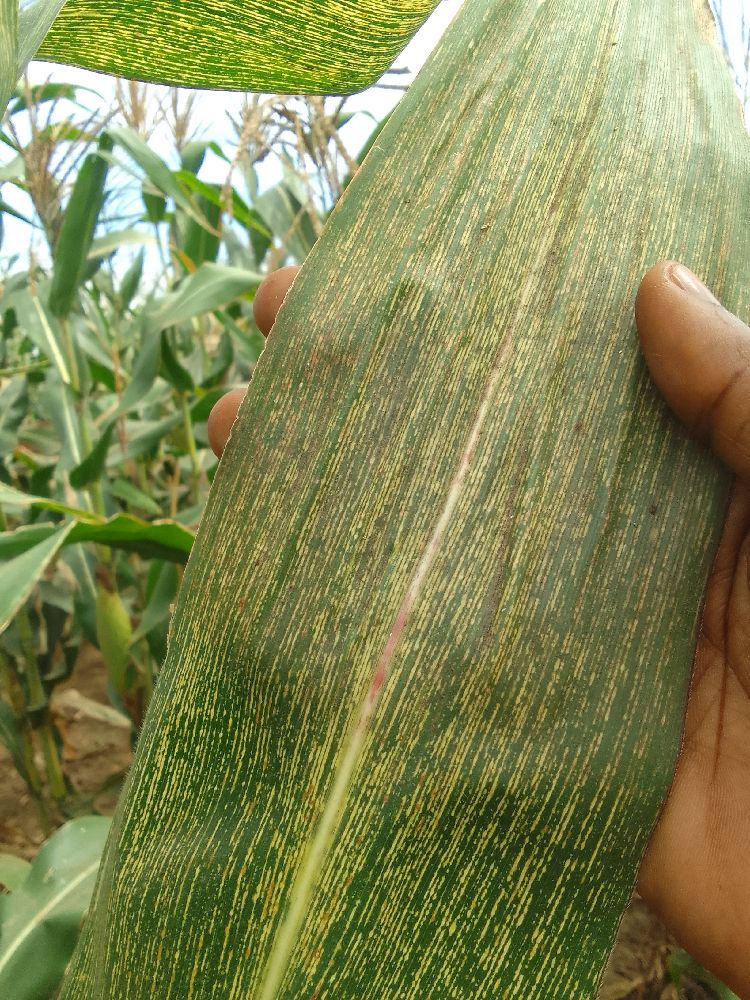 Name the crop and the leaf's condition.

maize, maize streak virus
